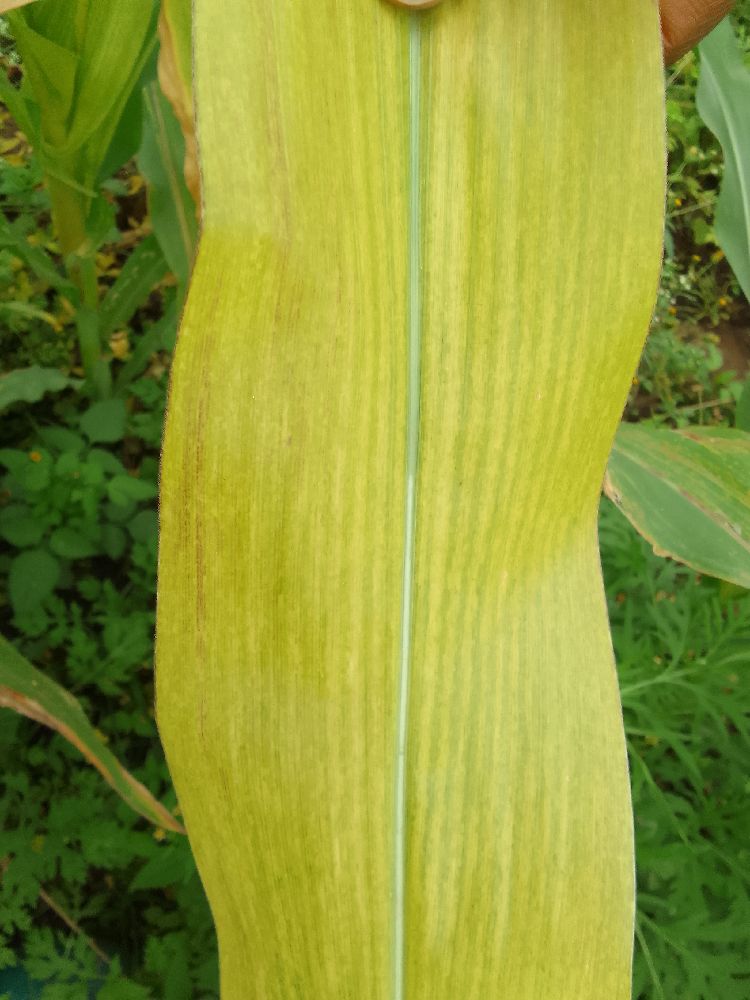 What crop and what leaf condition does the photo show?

maize, maize lethal necrosis
